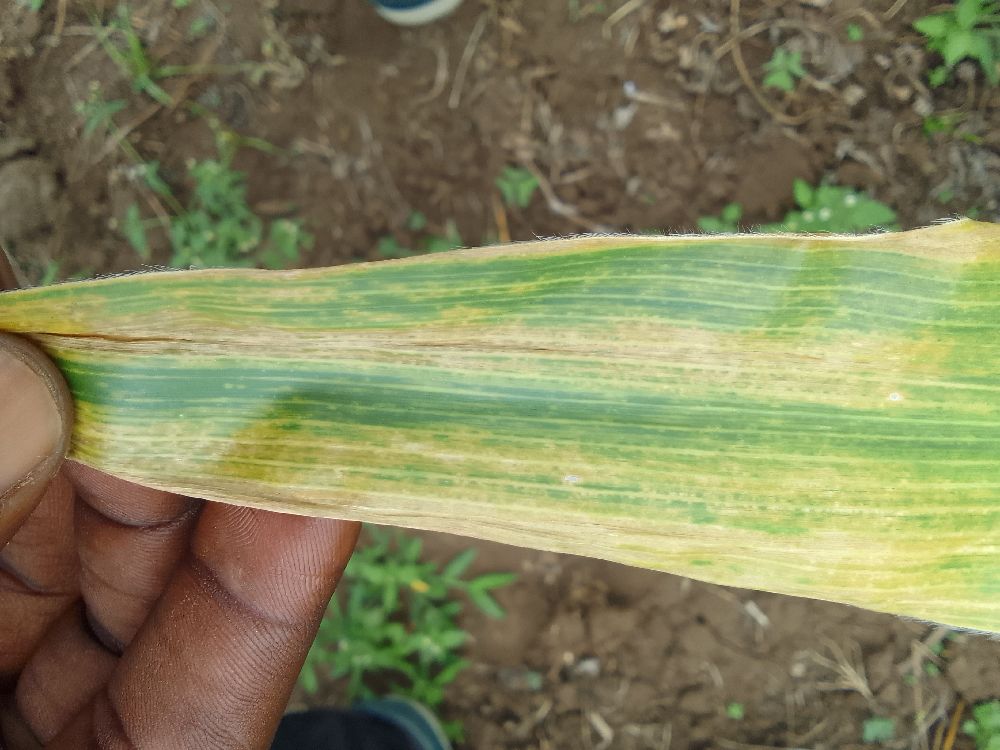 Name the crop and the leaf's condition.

maize, maize lethal necrosis
